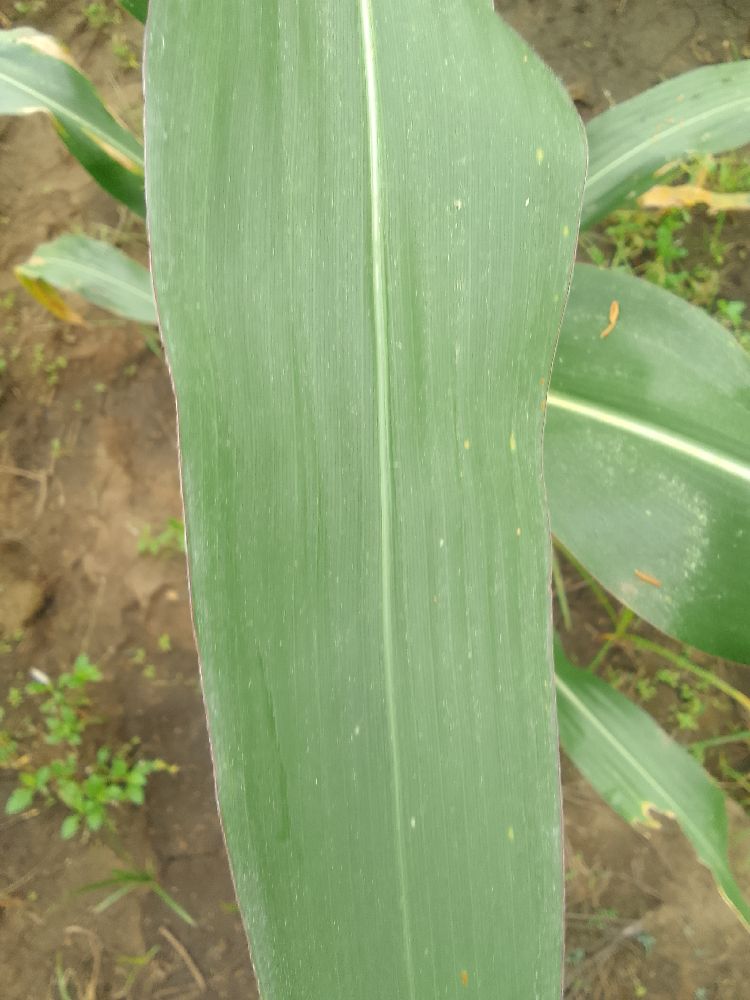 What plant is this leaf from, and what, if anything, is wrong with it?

maize, healthy
